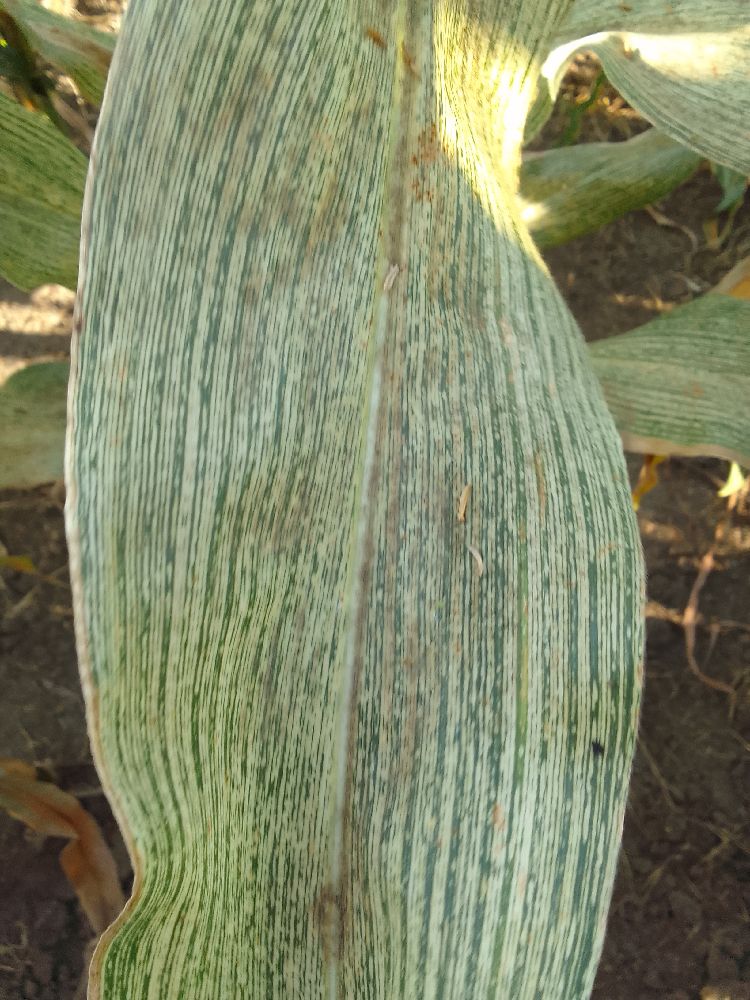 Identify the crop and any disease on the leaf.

maize, maize streak virus
